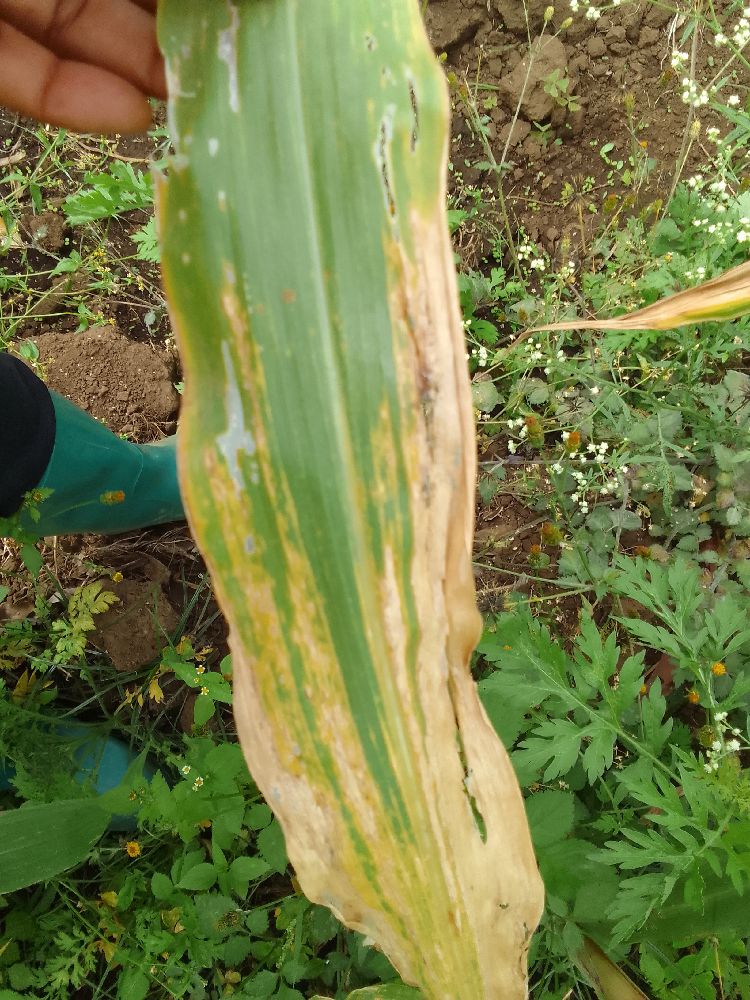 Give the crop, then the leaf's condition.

maize, maize lethal necrosis
